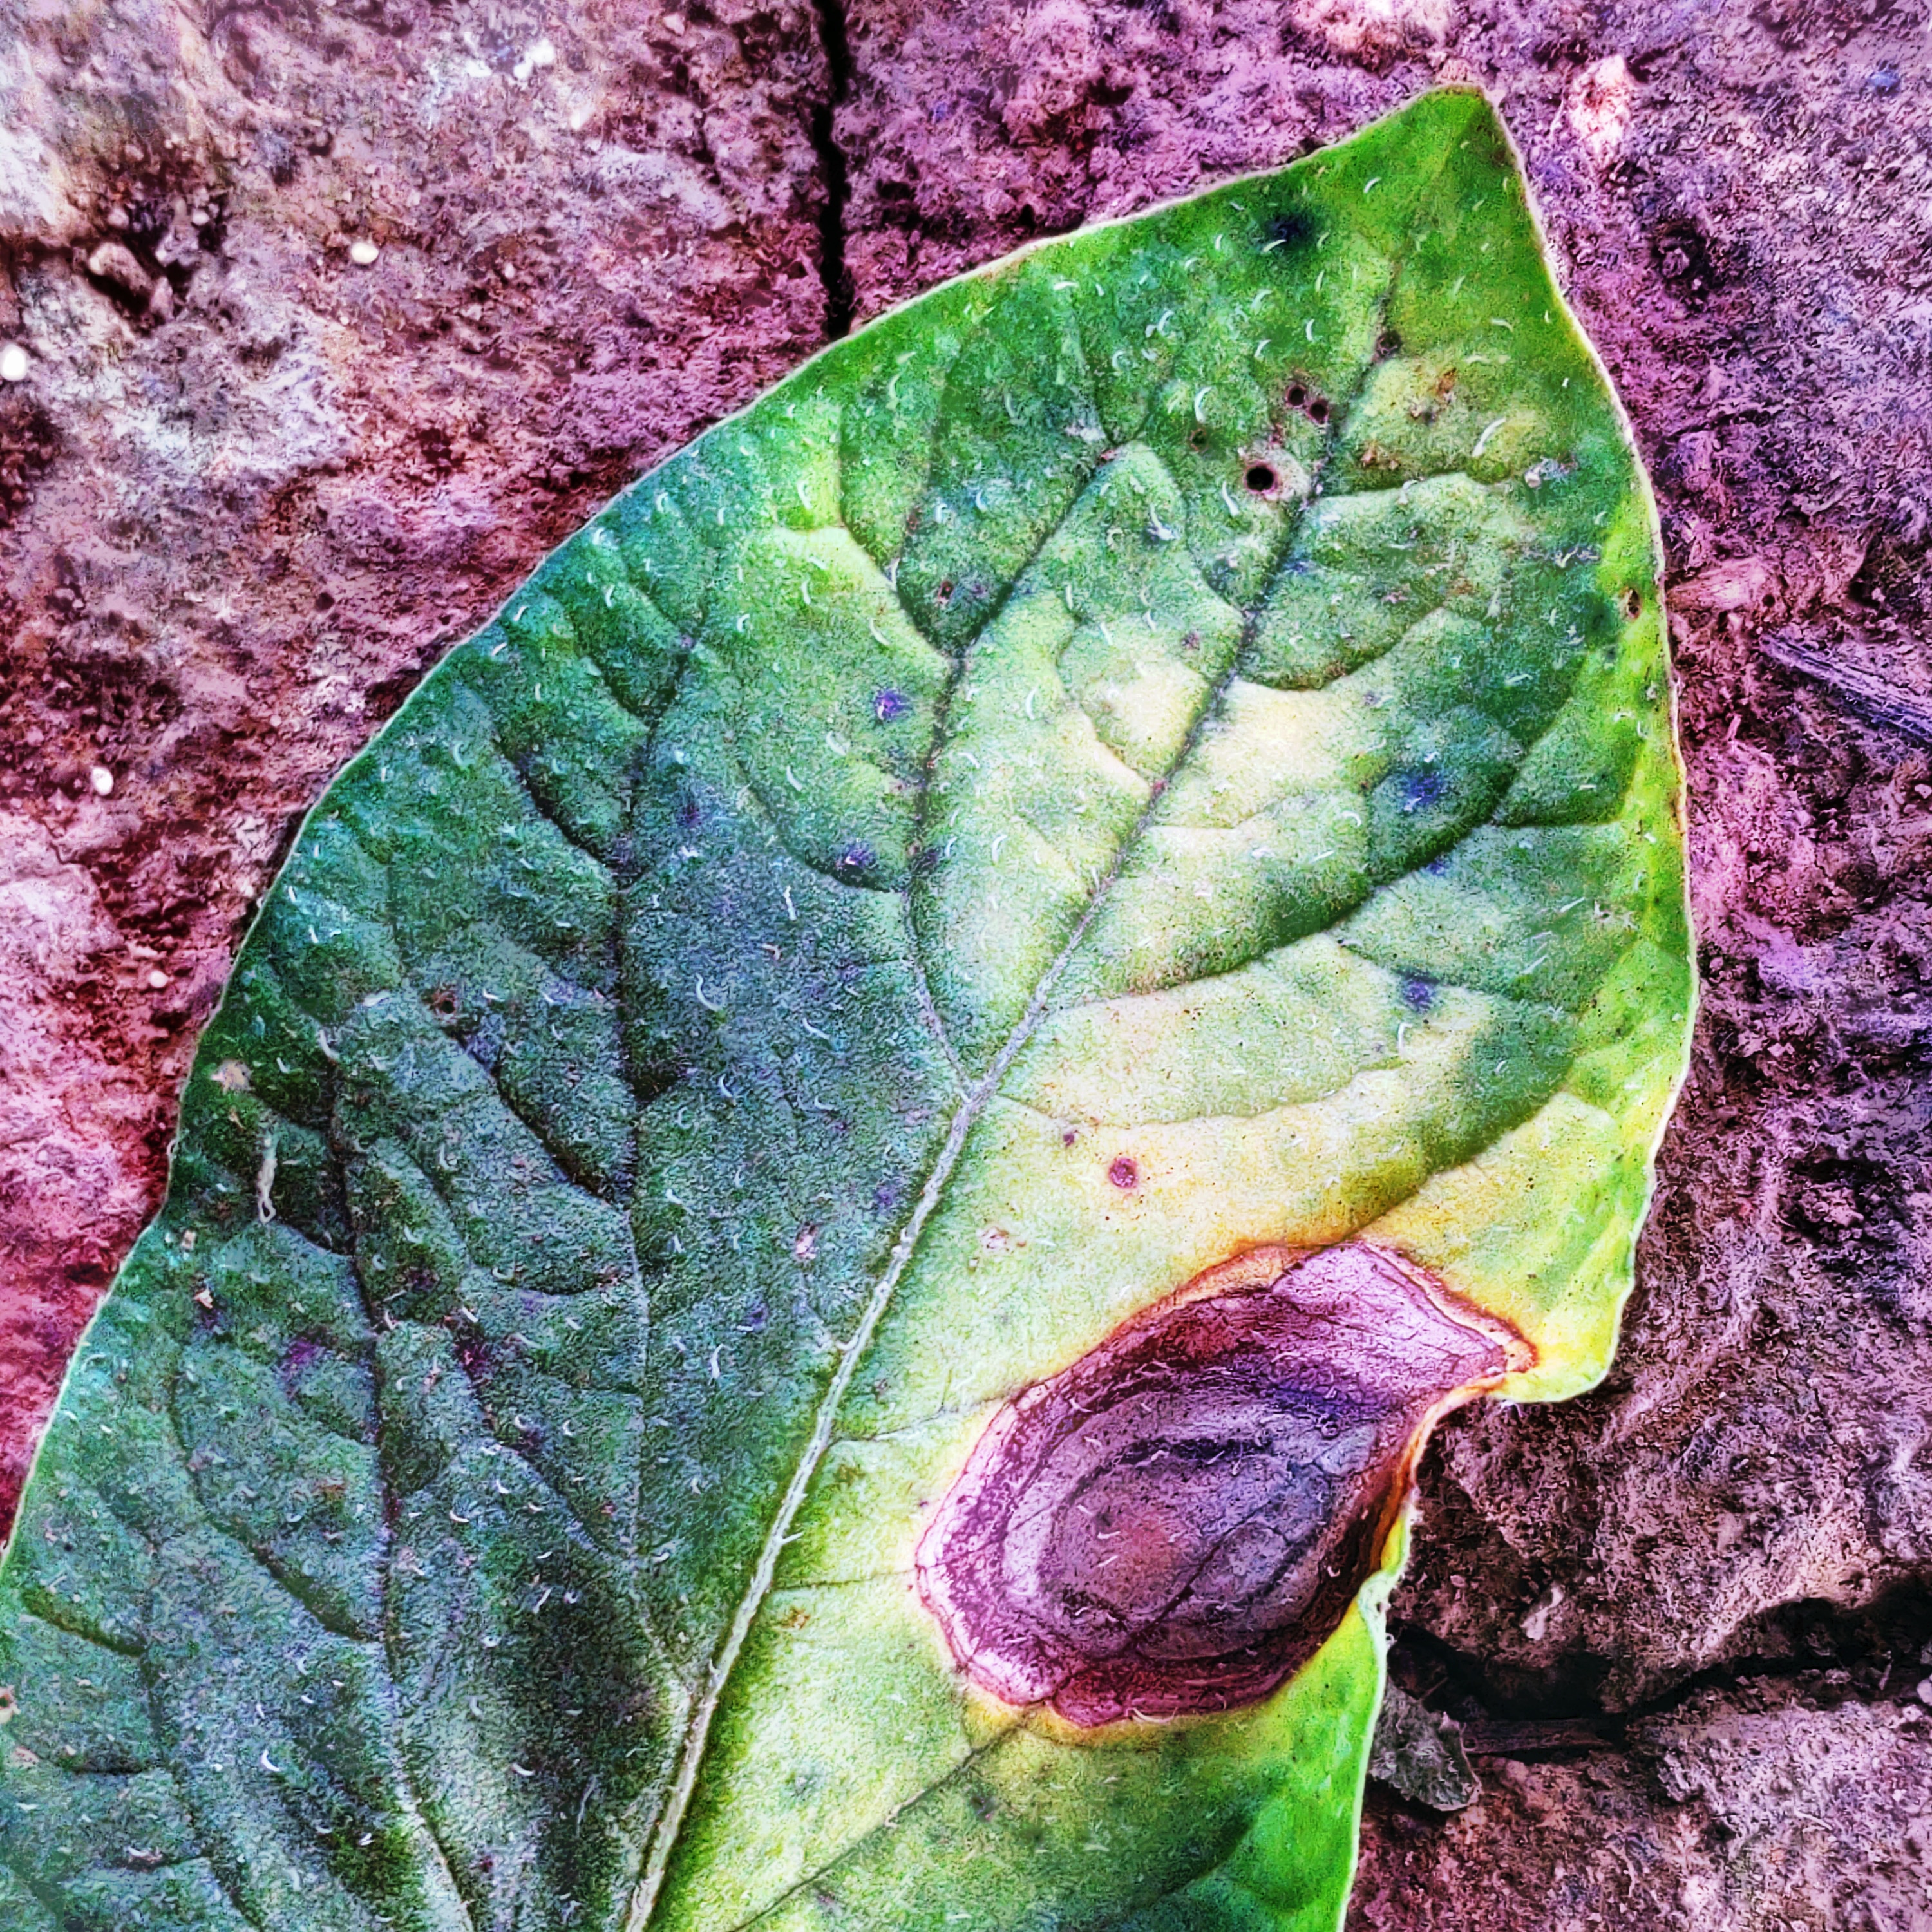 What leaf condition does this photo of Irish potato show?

late blight
